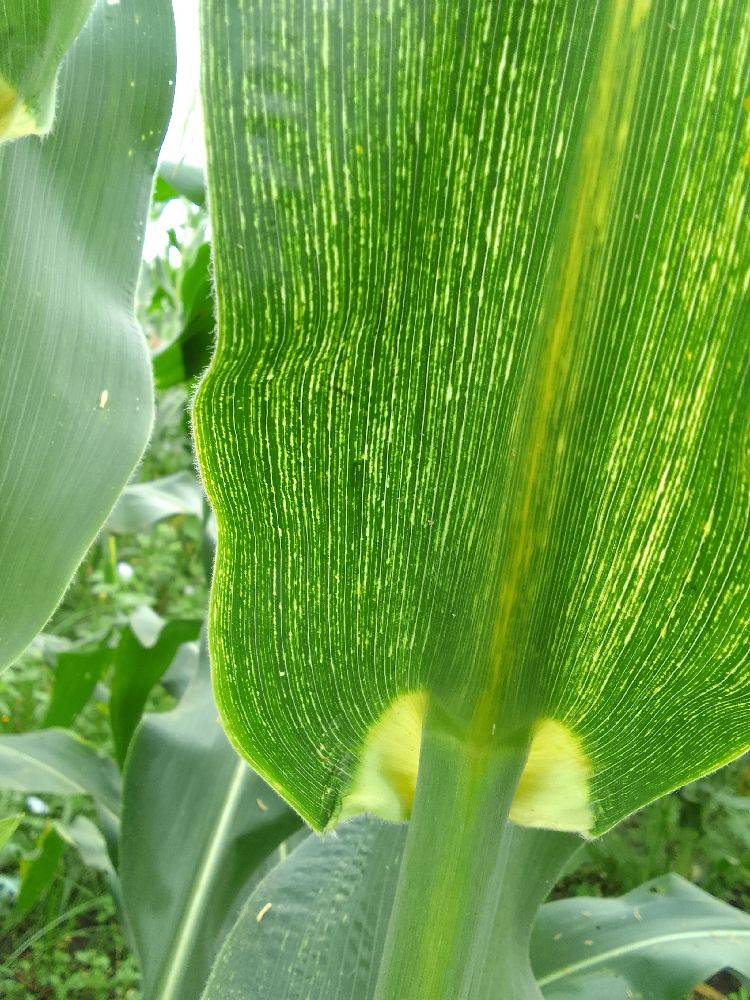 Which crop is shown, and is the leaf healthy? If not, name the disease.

maize, maize streak virus
